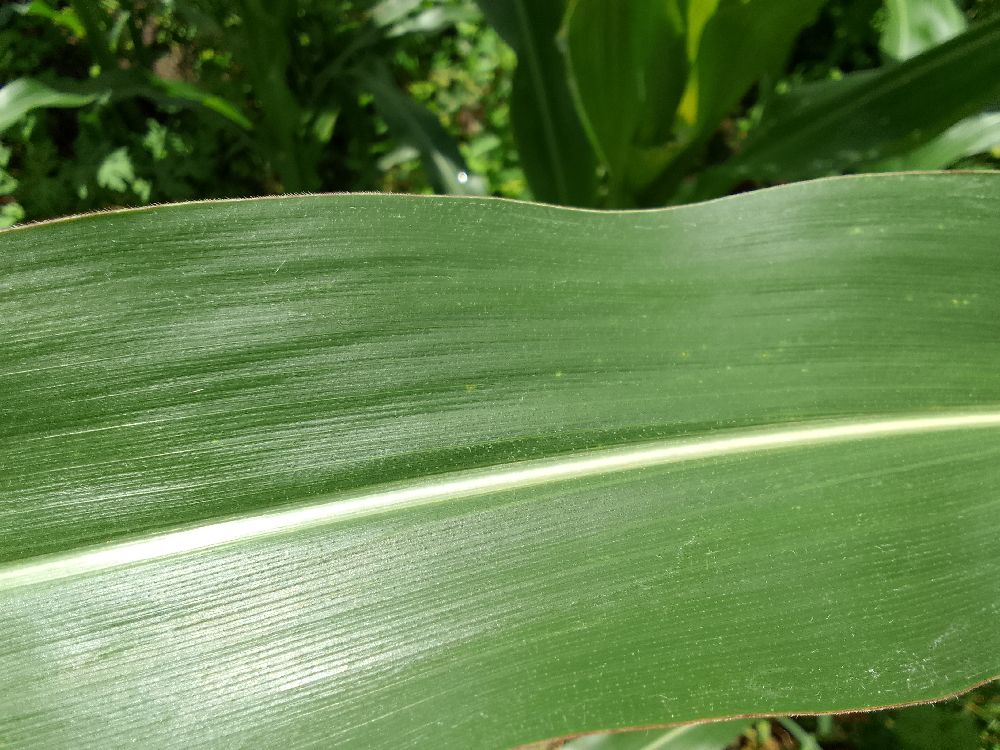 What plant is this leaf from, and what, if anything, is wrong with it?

maize, healthy
